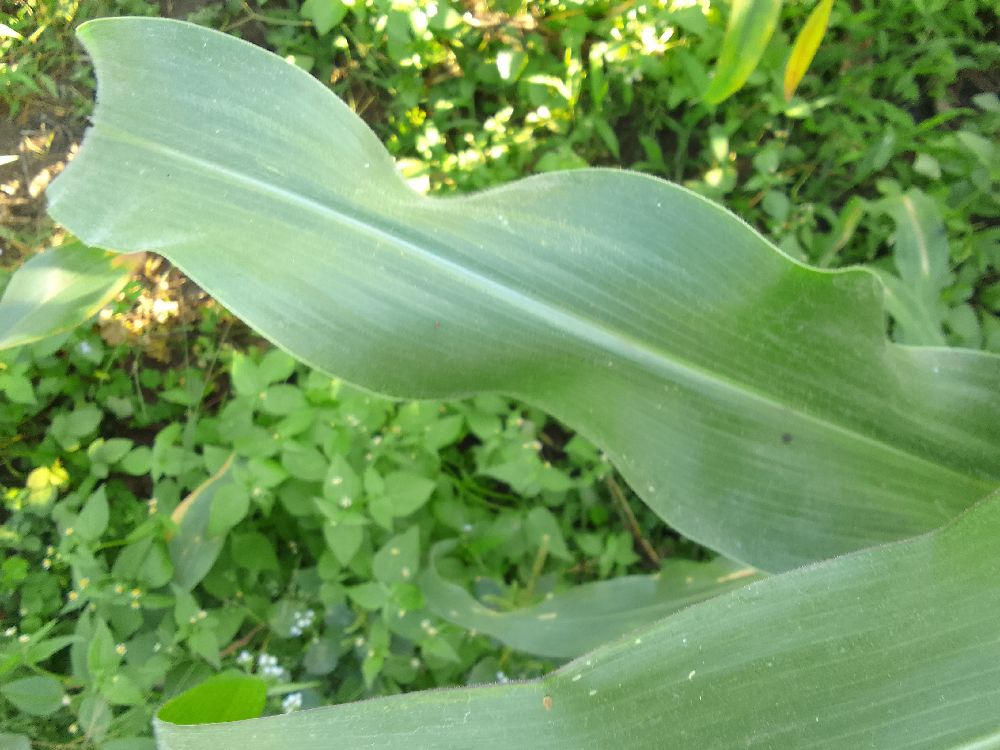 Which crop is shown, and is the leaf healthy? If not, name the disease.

maize, healthy
